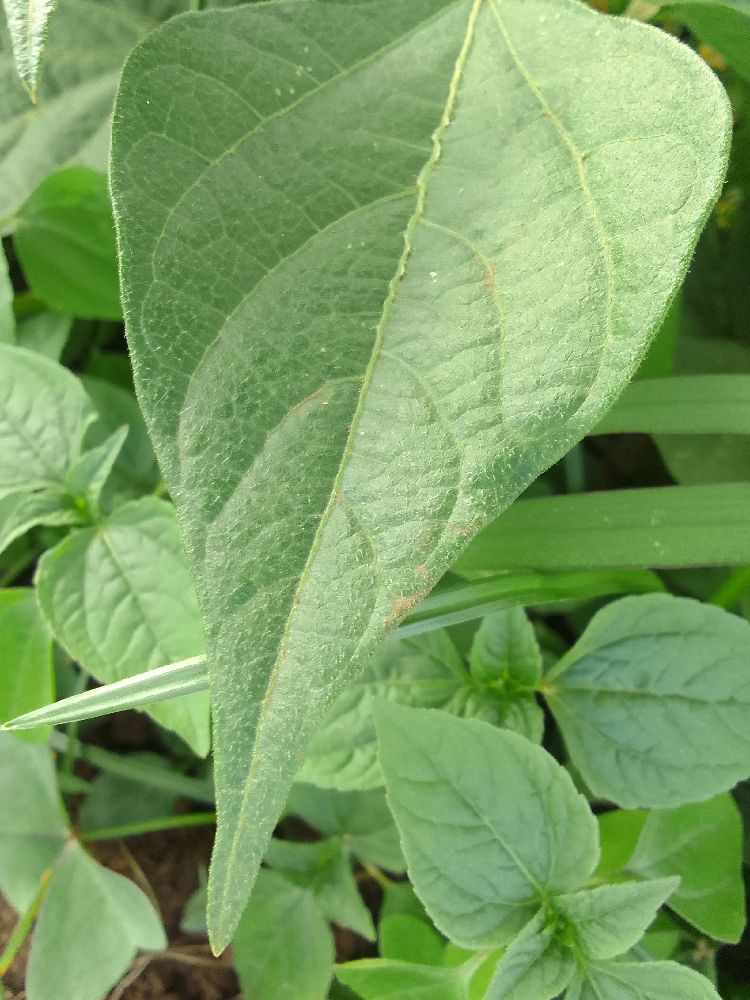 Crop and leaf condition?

common bean, healthy
